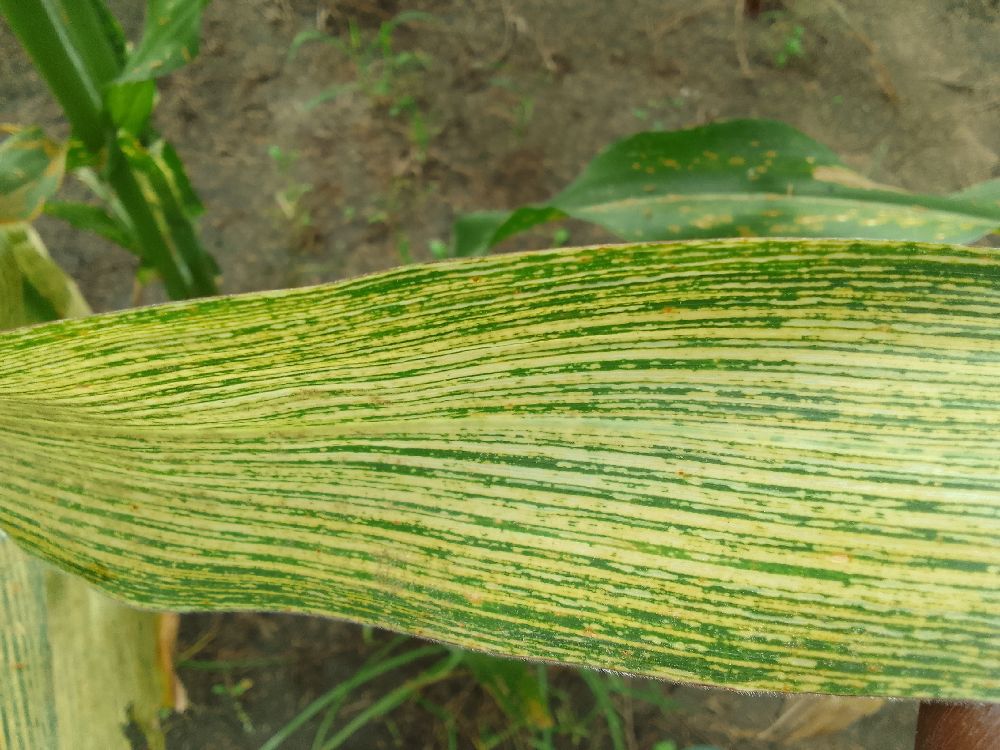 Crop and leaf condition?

maize, maize streak virus
